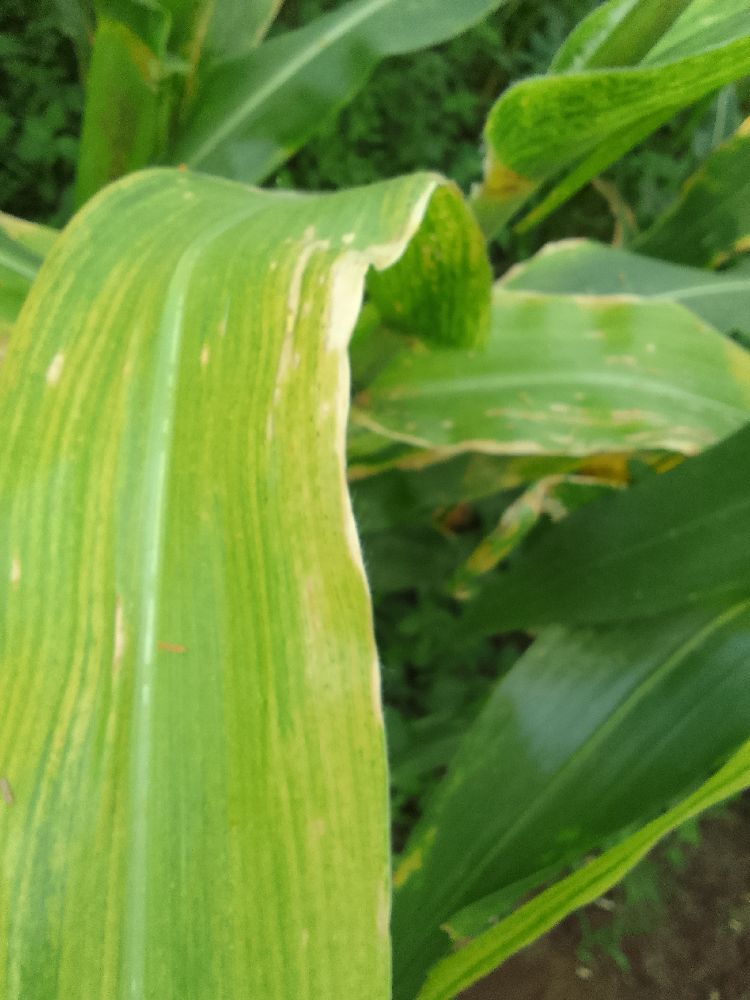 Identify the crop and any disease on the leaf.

maize, maize lethal necrosis
